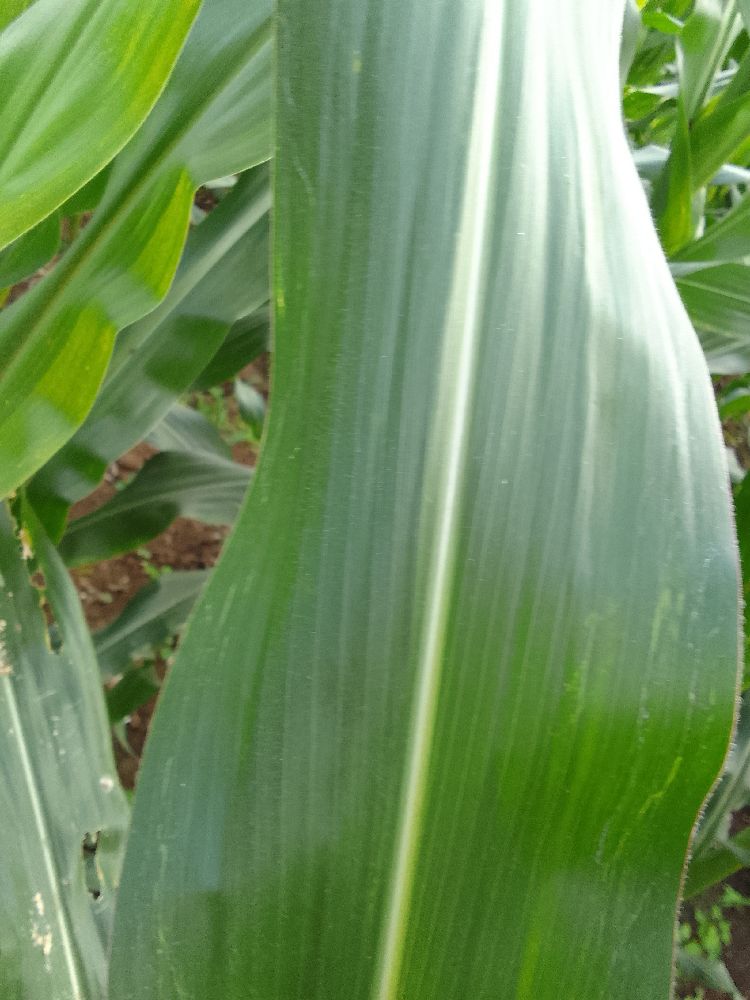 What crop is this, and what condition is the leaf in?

maize, healthy
